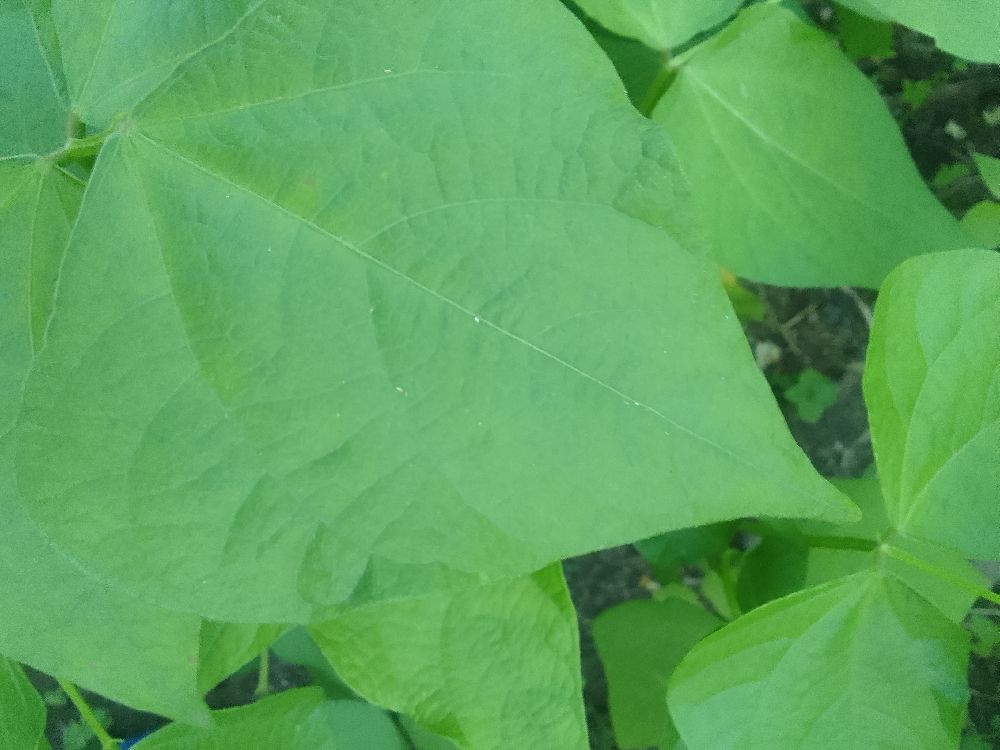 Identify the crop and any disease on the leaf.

common bean, healthy
